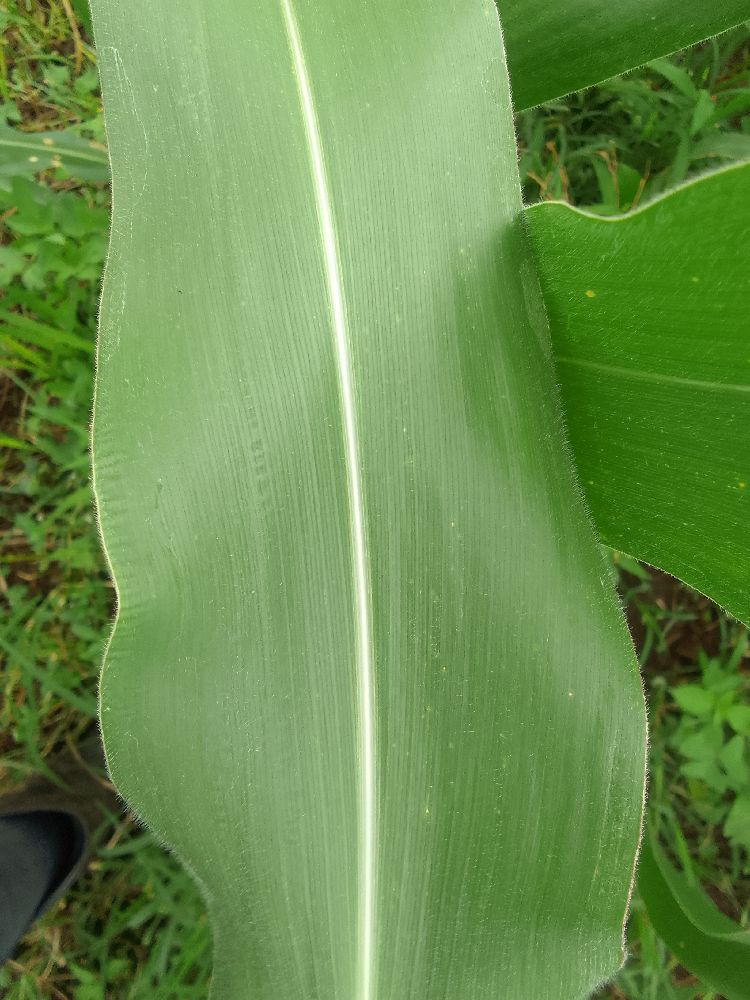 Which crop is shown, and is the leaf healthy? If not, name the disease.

maize, healthy
